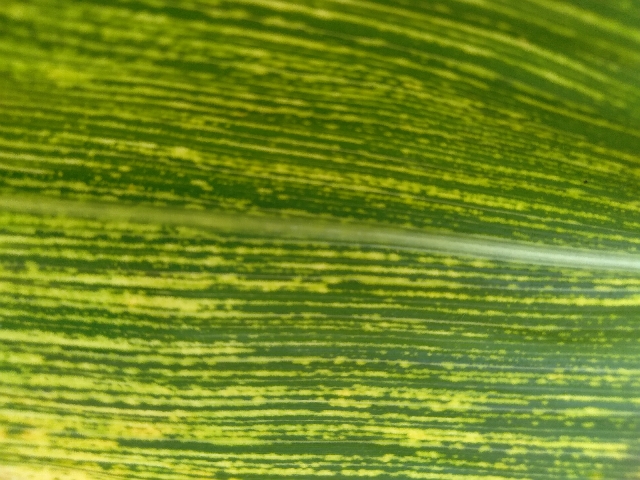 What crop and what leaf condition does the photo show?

maize, maize streak virus
